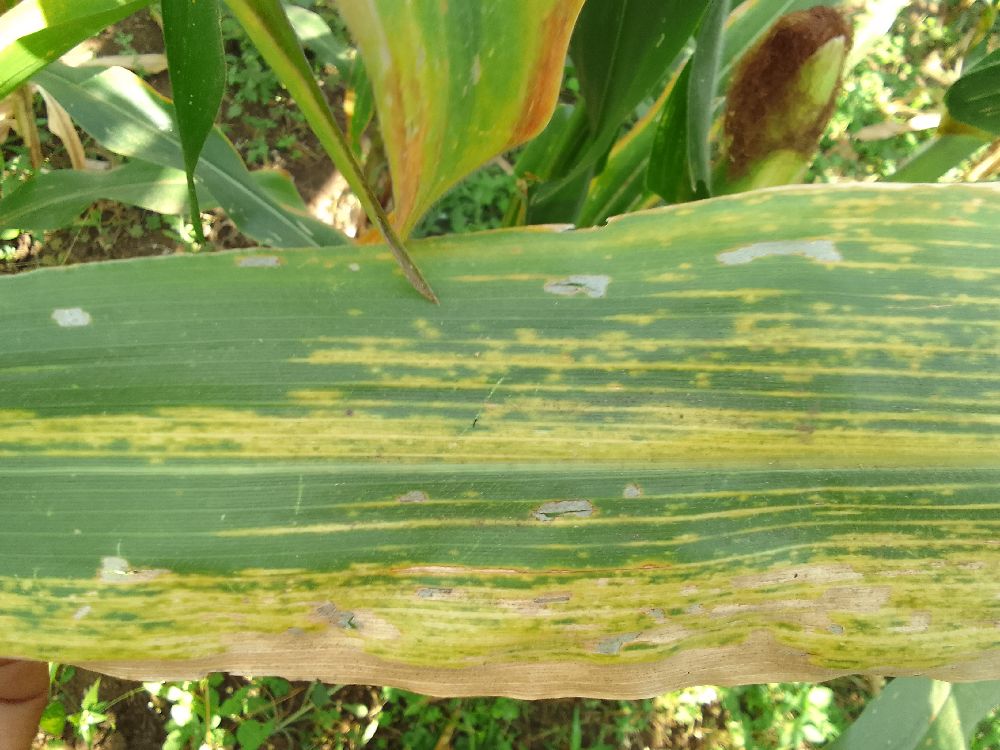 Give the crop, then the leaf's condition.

maize, maize lethal necrosis
